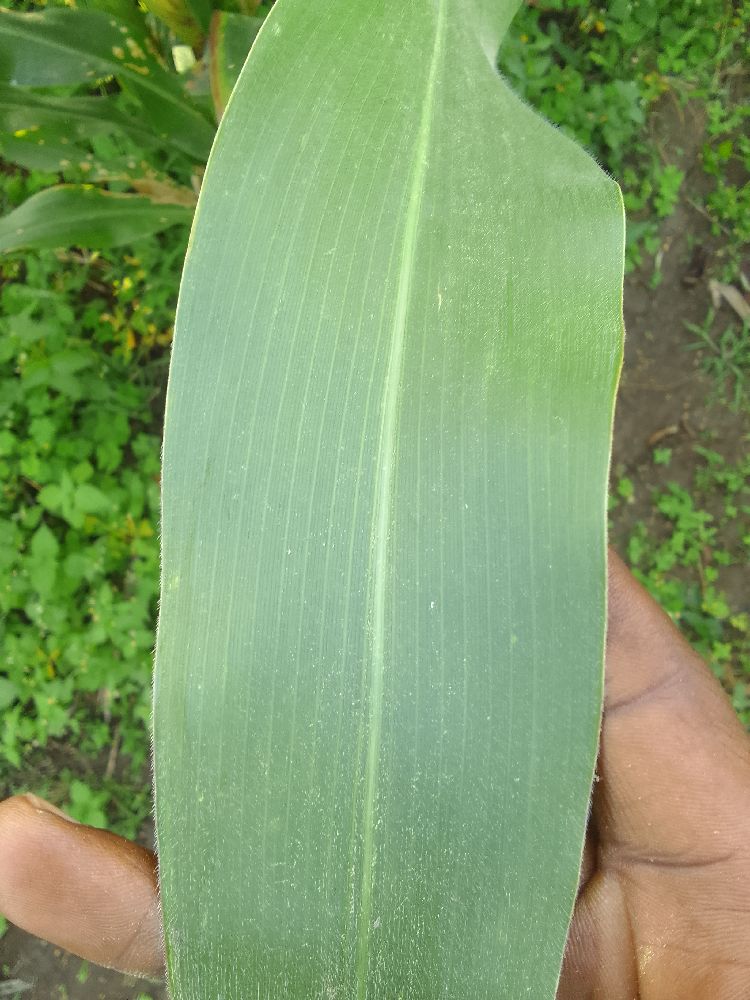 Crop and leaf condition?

maize, healthy
